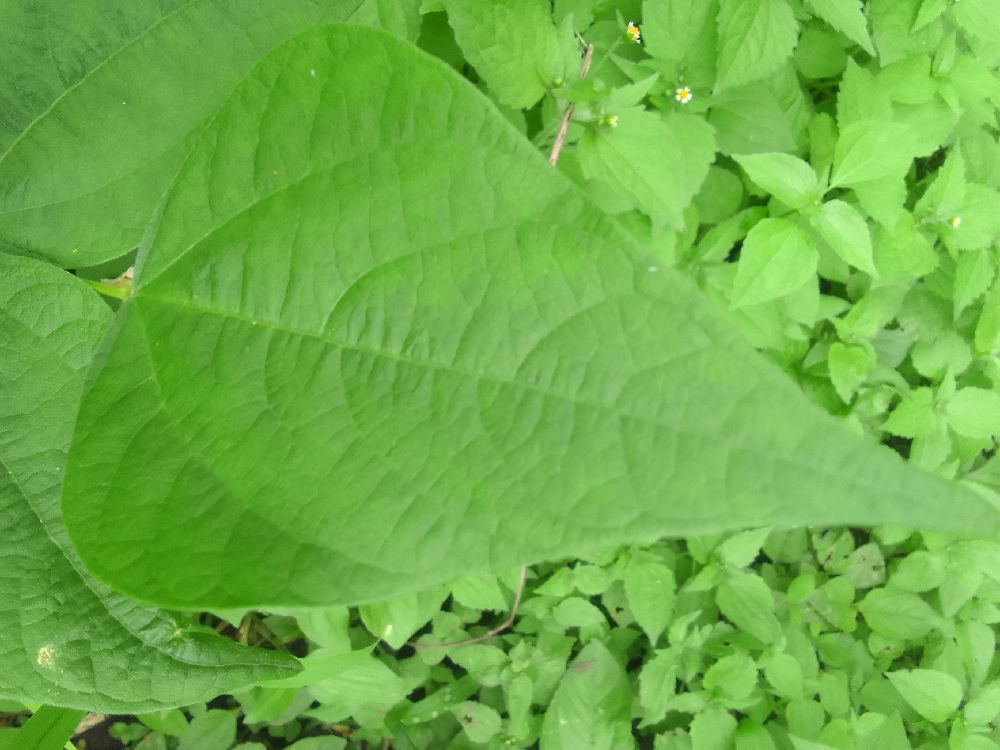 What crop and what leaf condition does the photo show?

common bean, healthy
